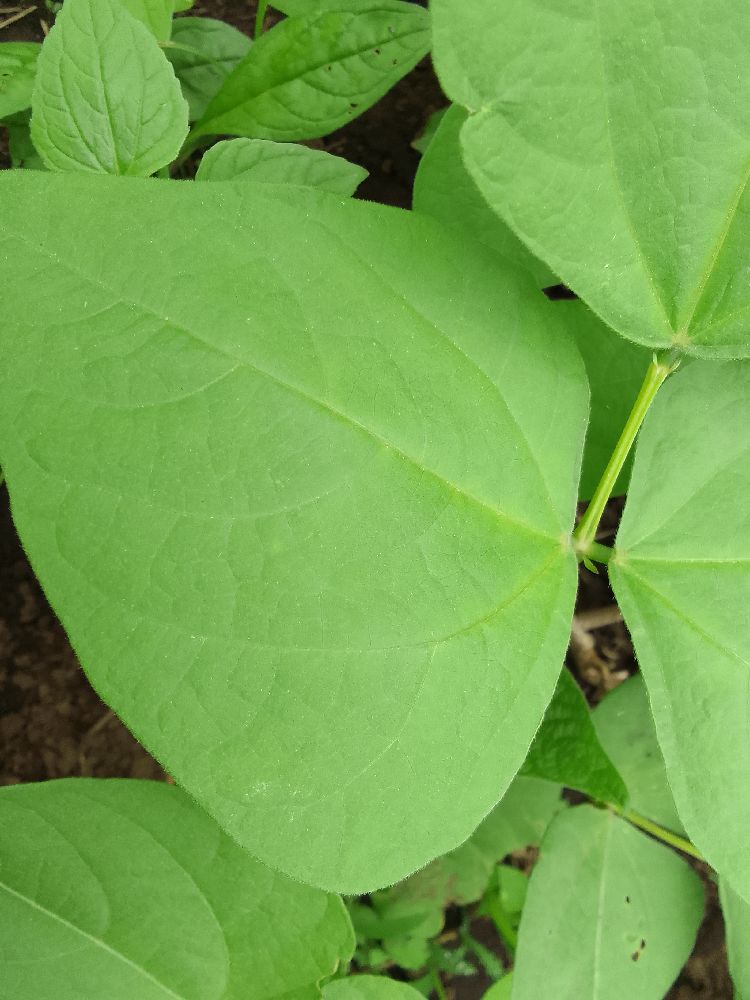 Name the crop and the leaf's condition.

common bean, healthy
